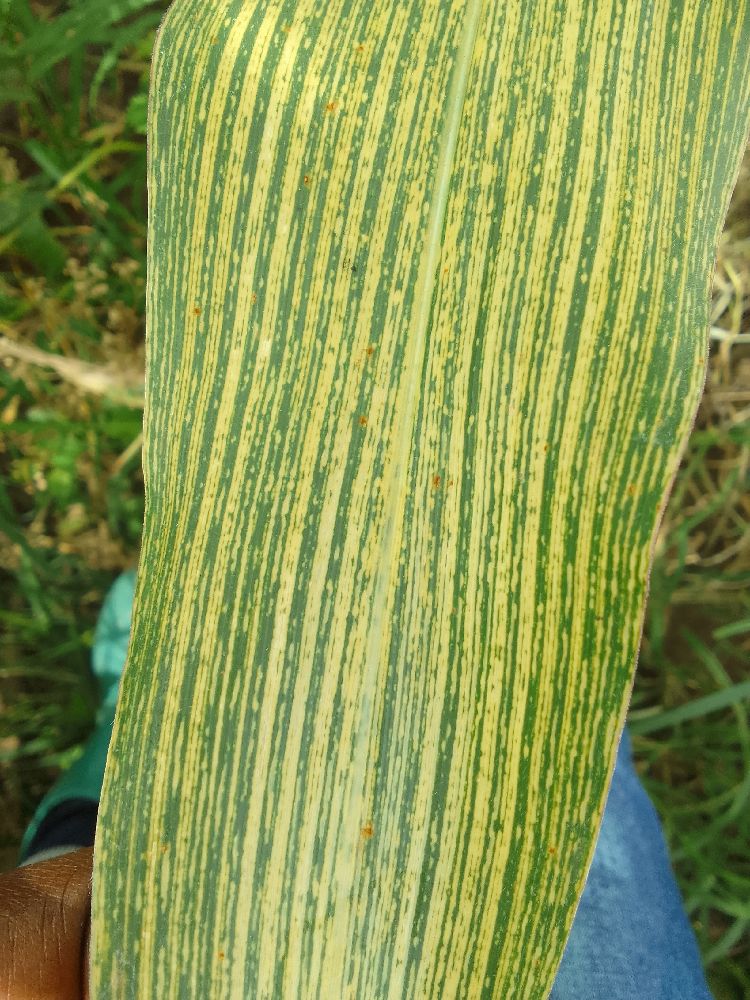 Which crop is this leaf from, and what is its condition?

maize, maize streak virus
